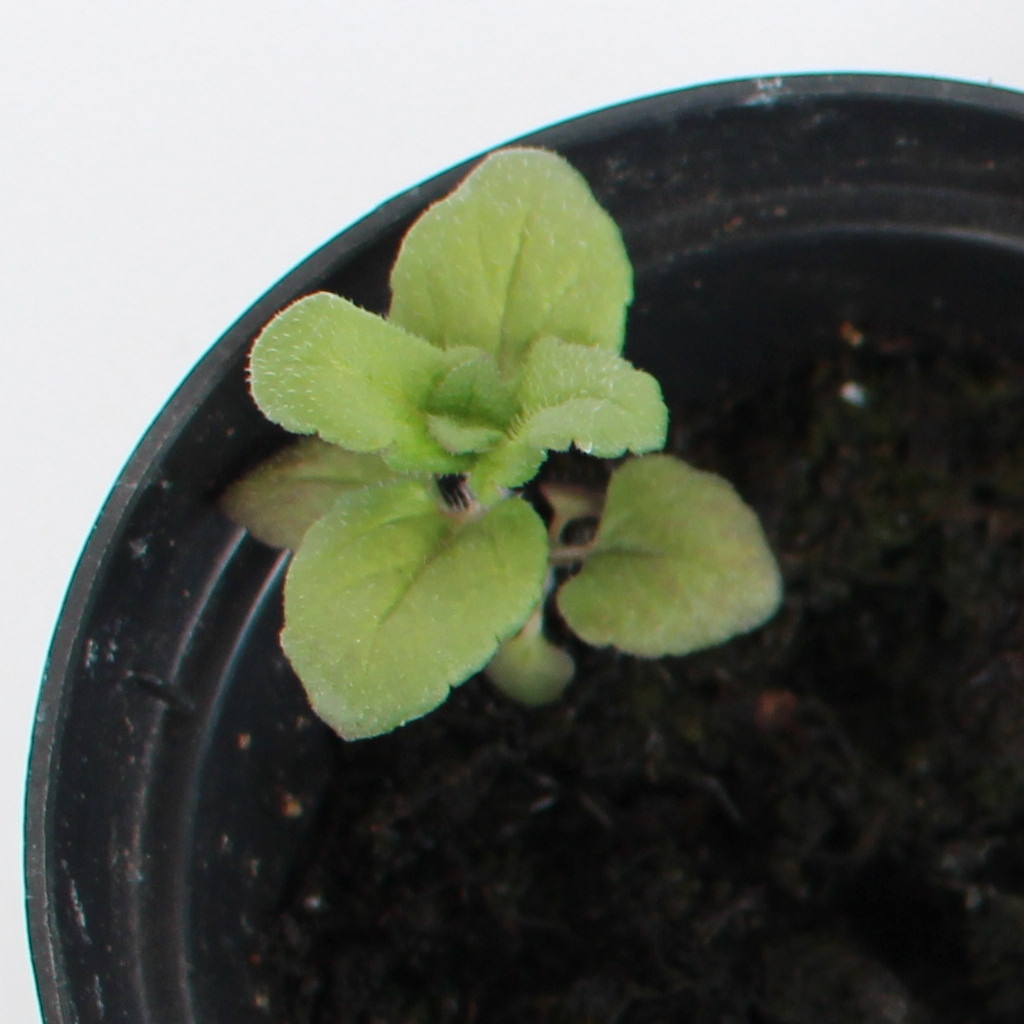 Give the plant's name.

Veronica persica
